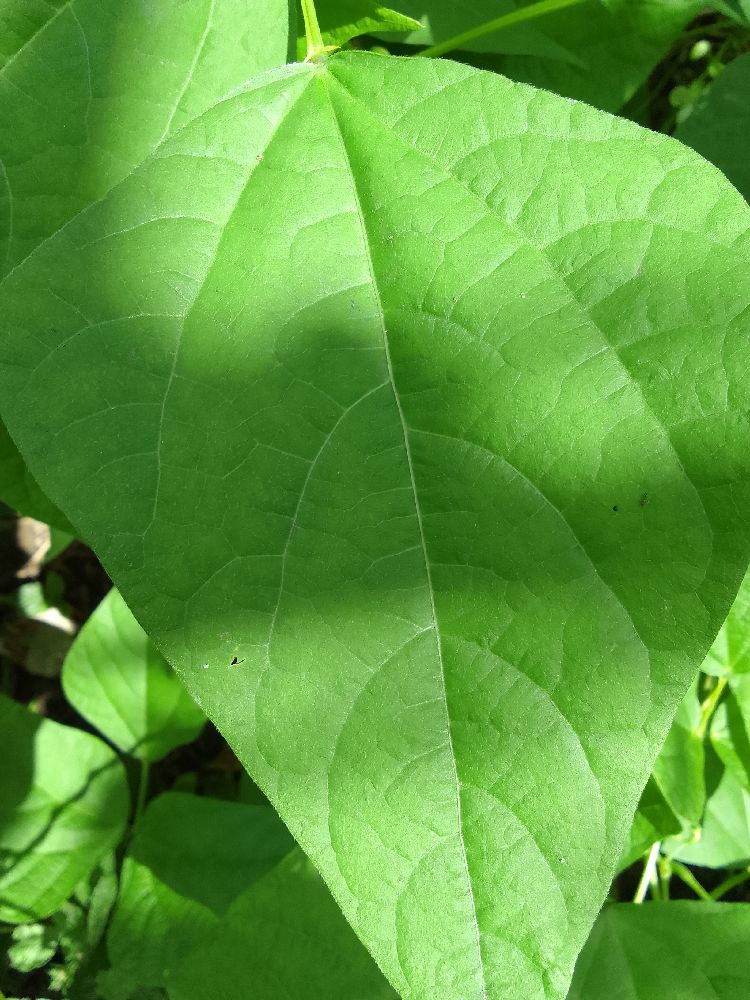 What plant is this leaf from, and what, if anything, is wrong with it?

common bean, healthy
